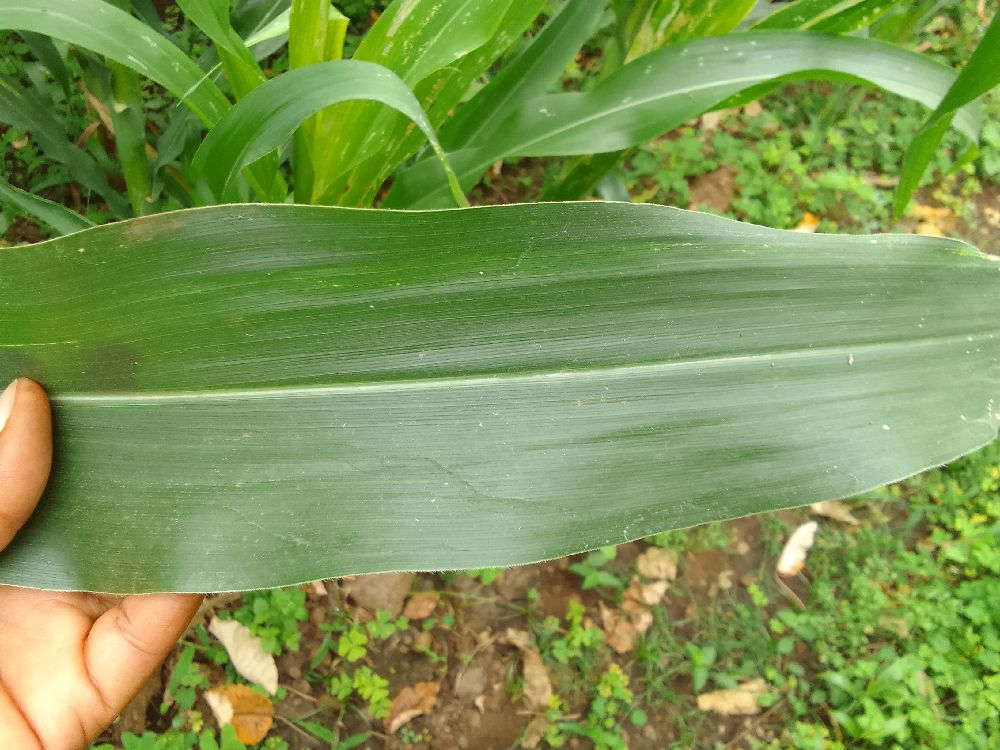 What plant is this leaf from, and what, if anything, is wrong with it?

maize, healthy
